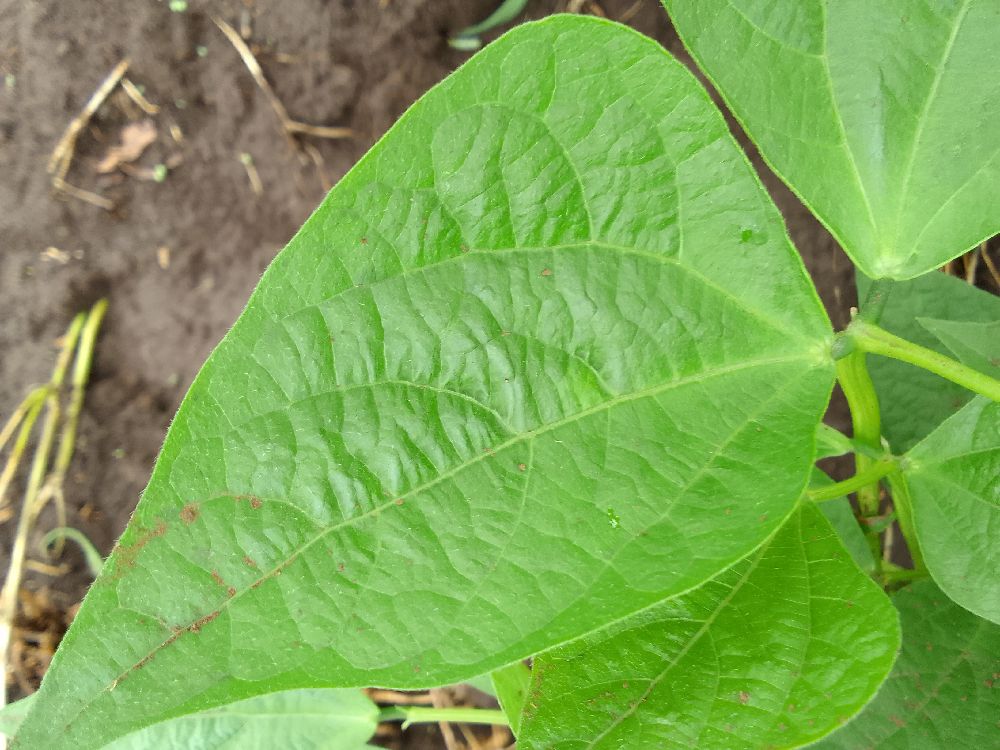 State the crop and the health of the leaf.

common bean, healthy
